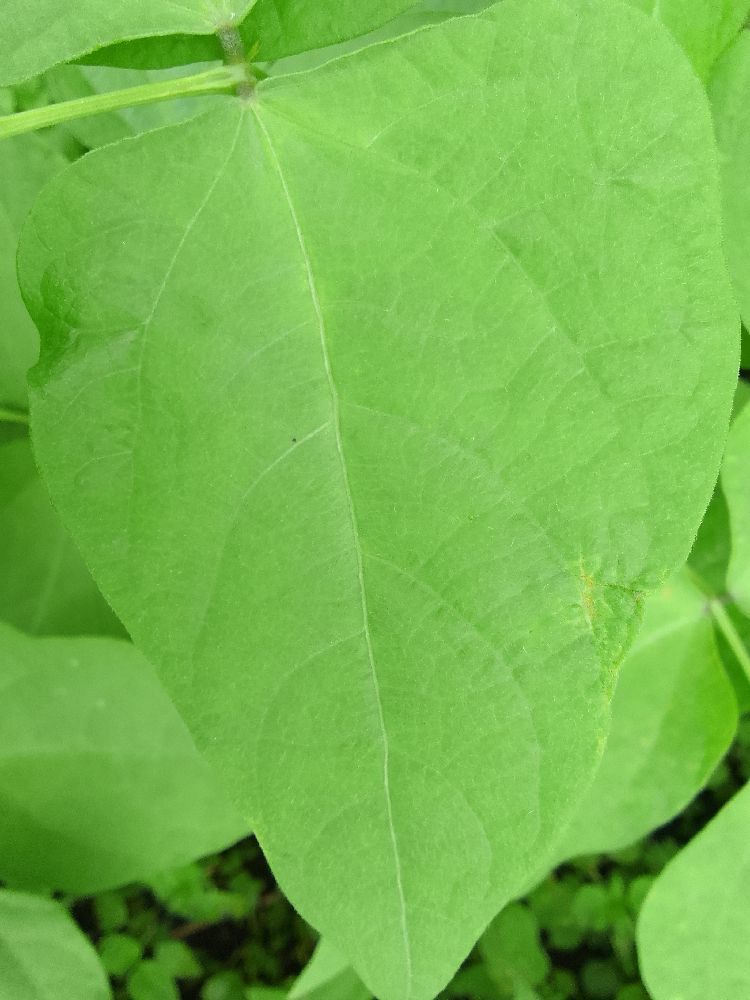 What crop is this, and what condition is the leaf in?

common bean, healthy
